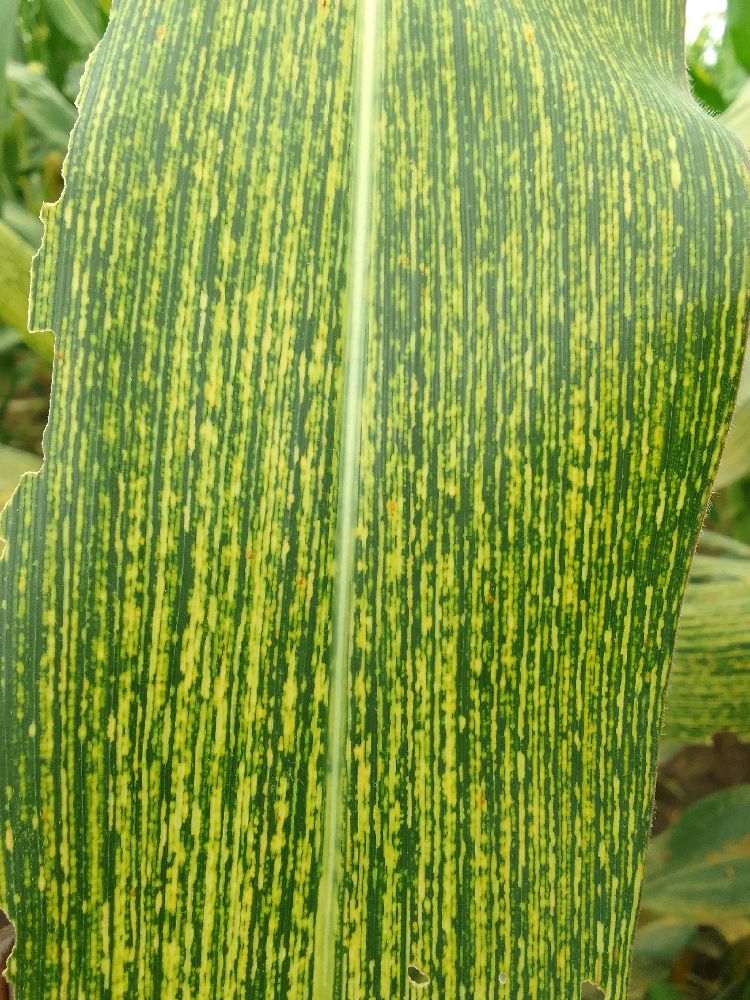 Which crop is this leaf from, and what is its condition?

maize, maize streak virus
